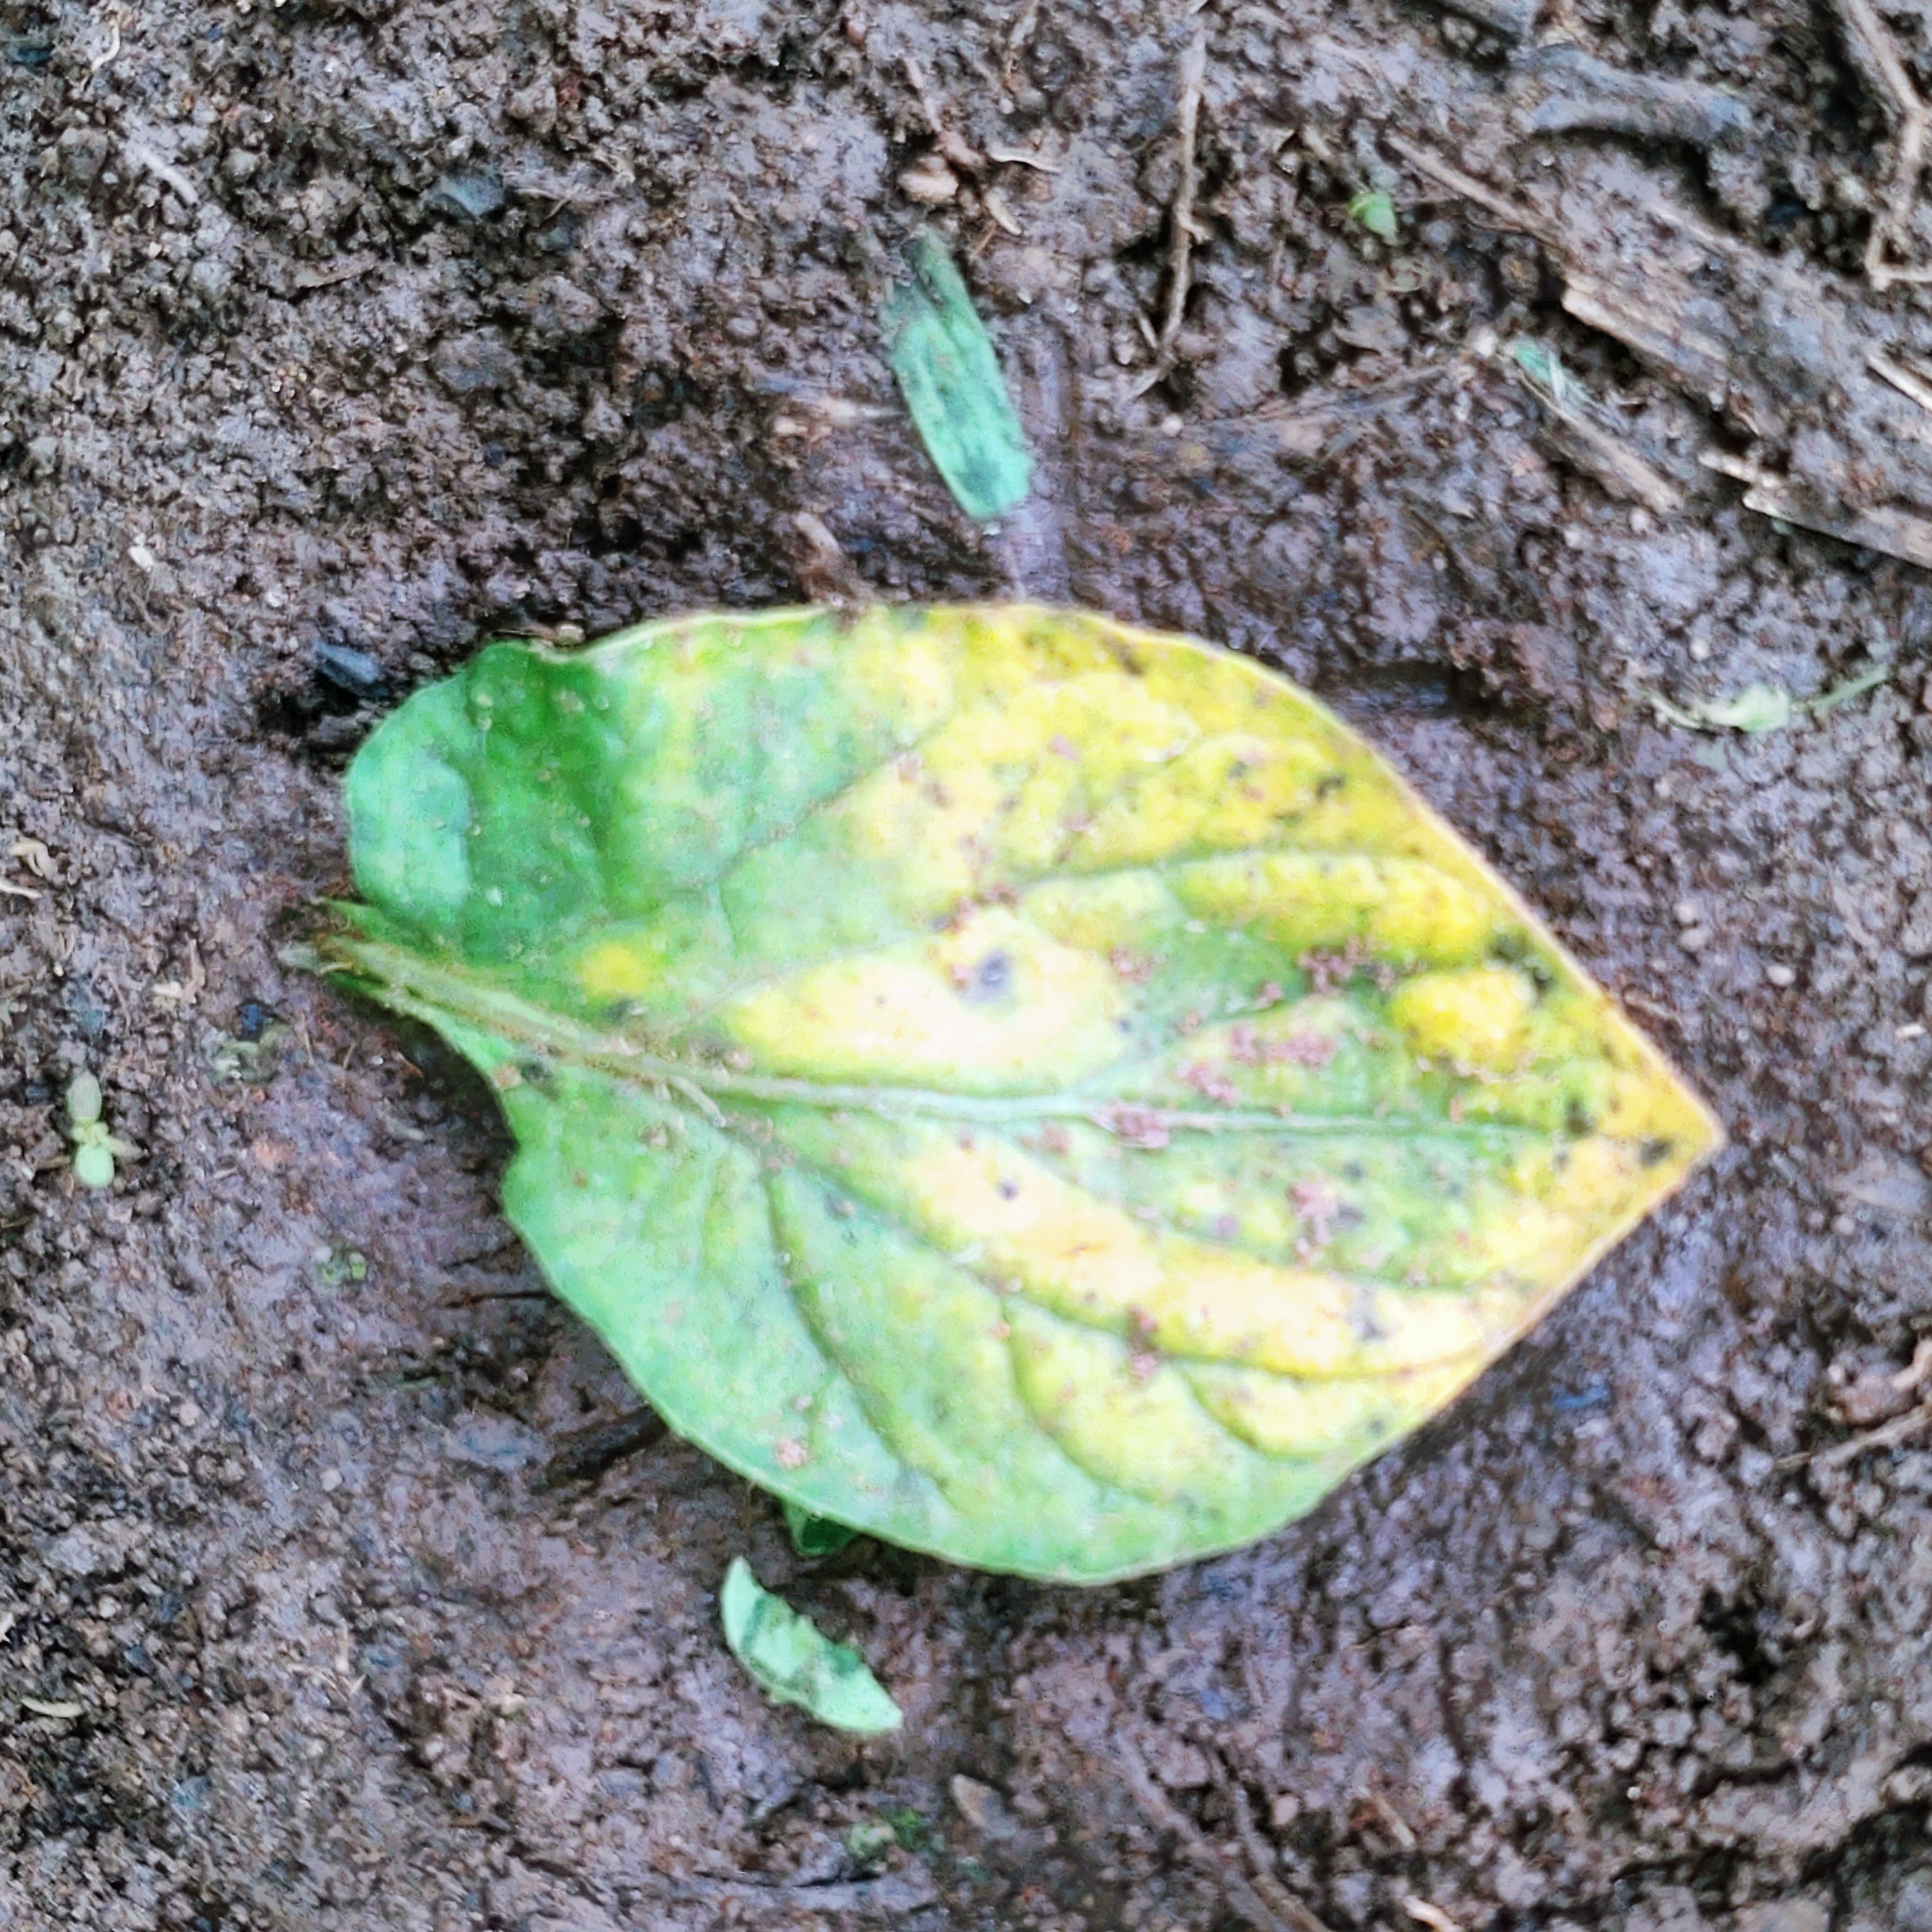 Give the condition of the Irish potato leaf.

late blight
